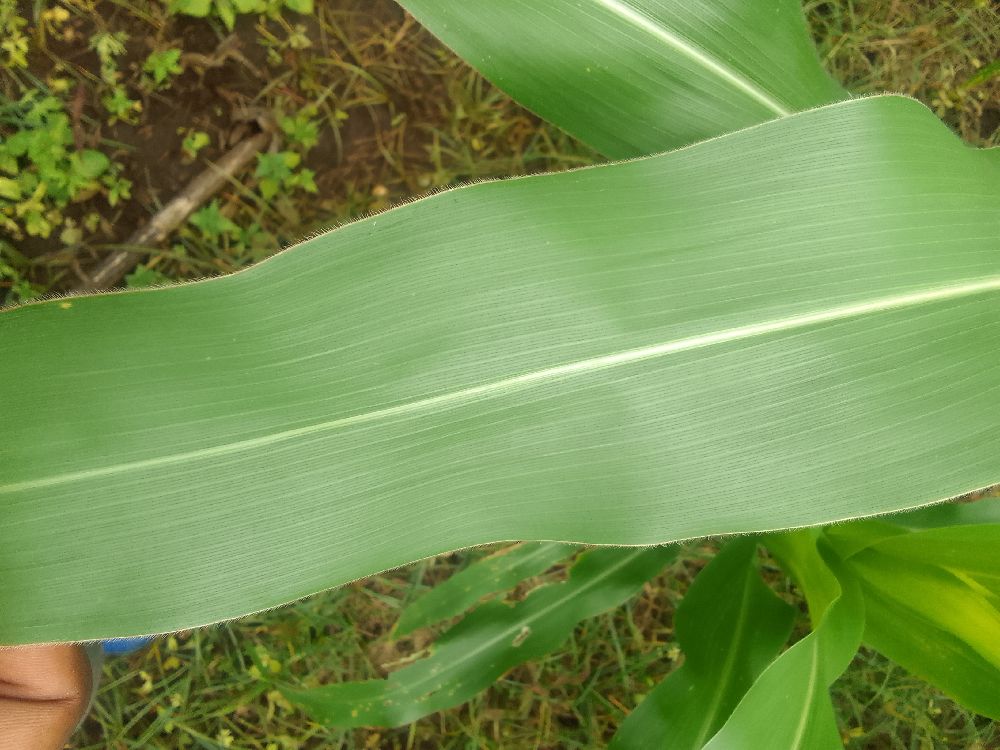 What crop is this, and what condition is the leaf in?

maize, healthy
